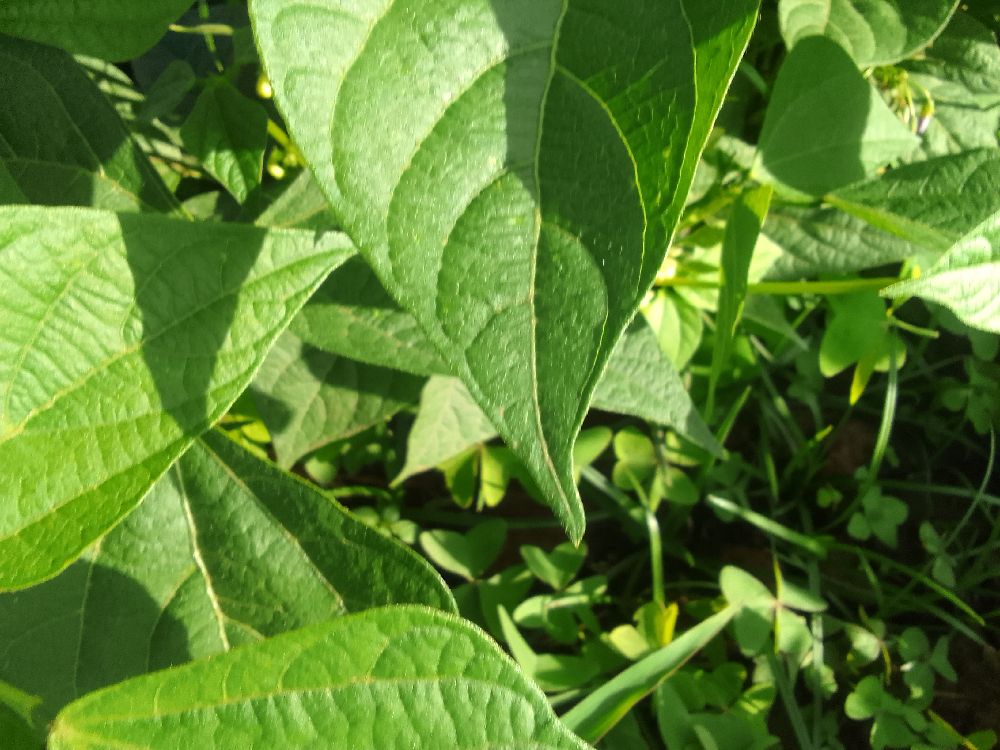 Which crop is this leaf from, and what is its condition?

common bean, healthy
